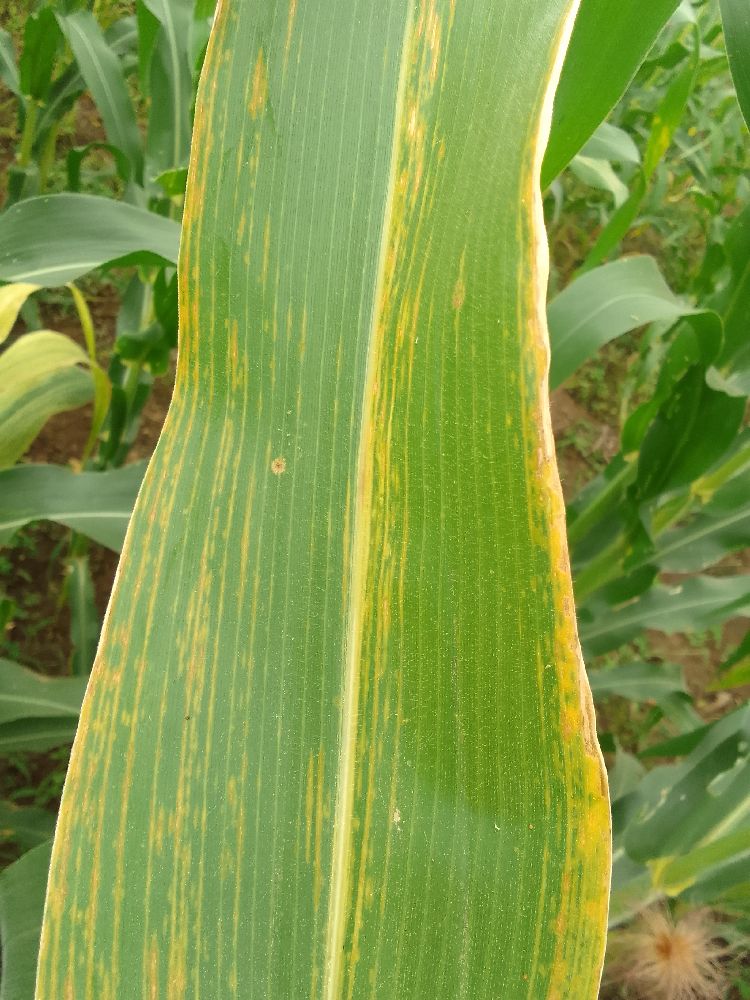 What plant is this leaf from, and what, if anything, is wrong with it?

maize, maize lethal necrosis
